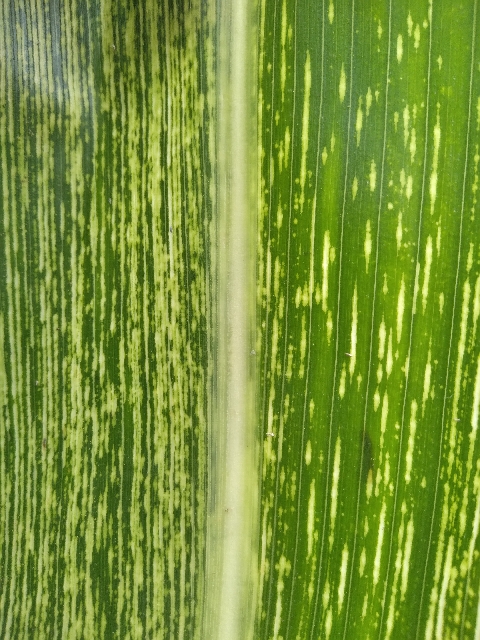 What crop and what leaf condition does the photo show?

maize, maize streak virus
